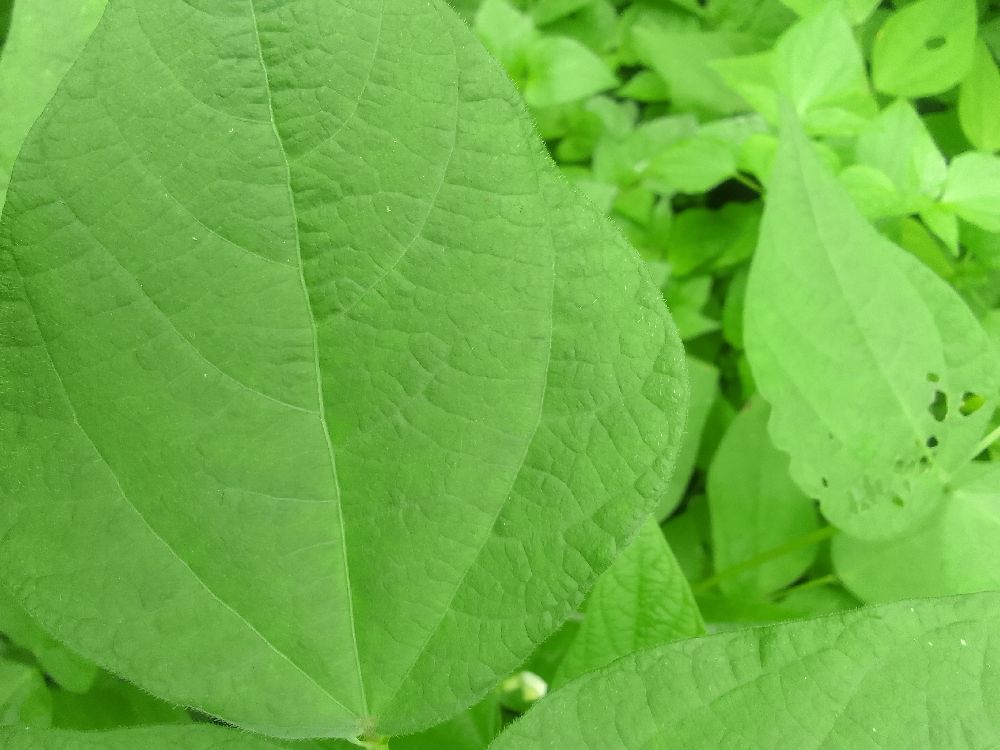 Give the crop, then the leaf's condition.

common bean, healthy
